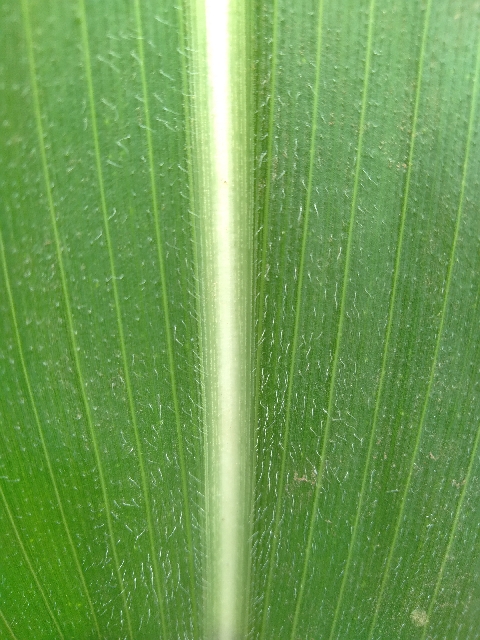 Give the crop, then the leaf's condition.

maize, healthy
